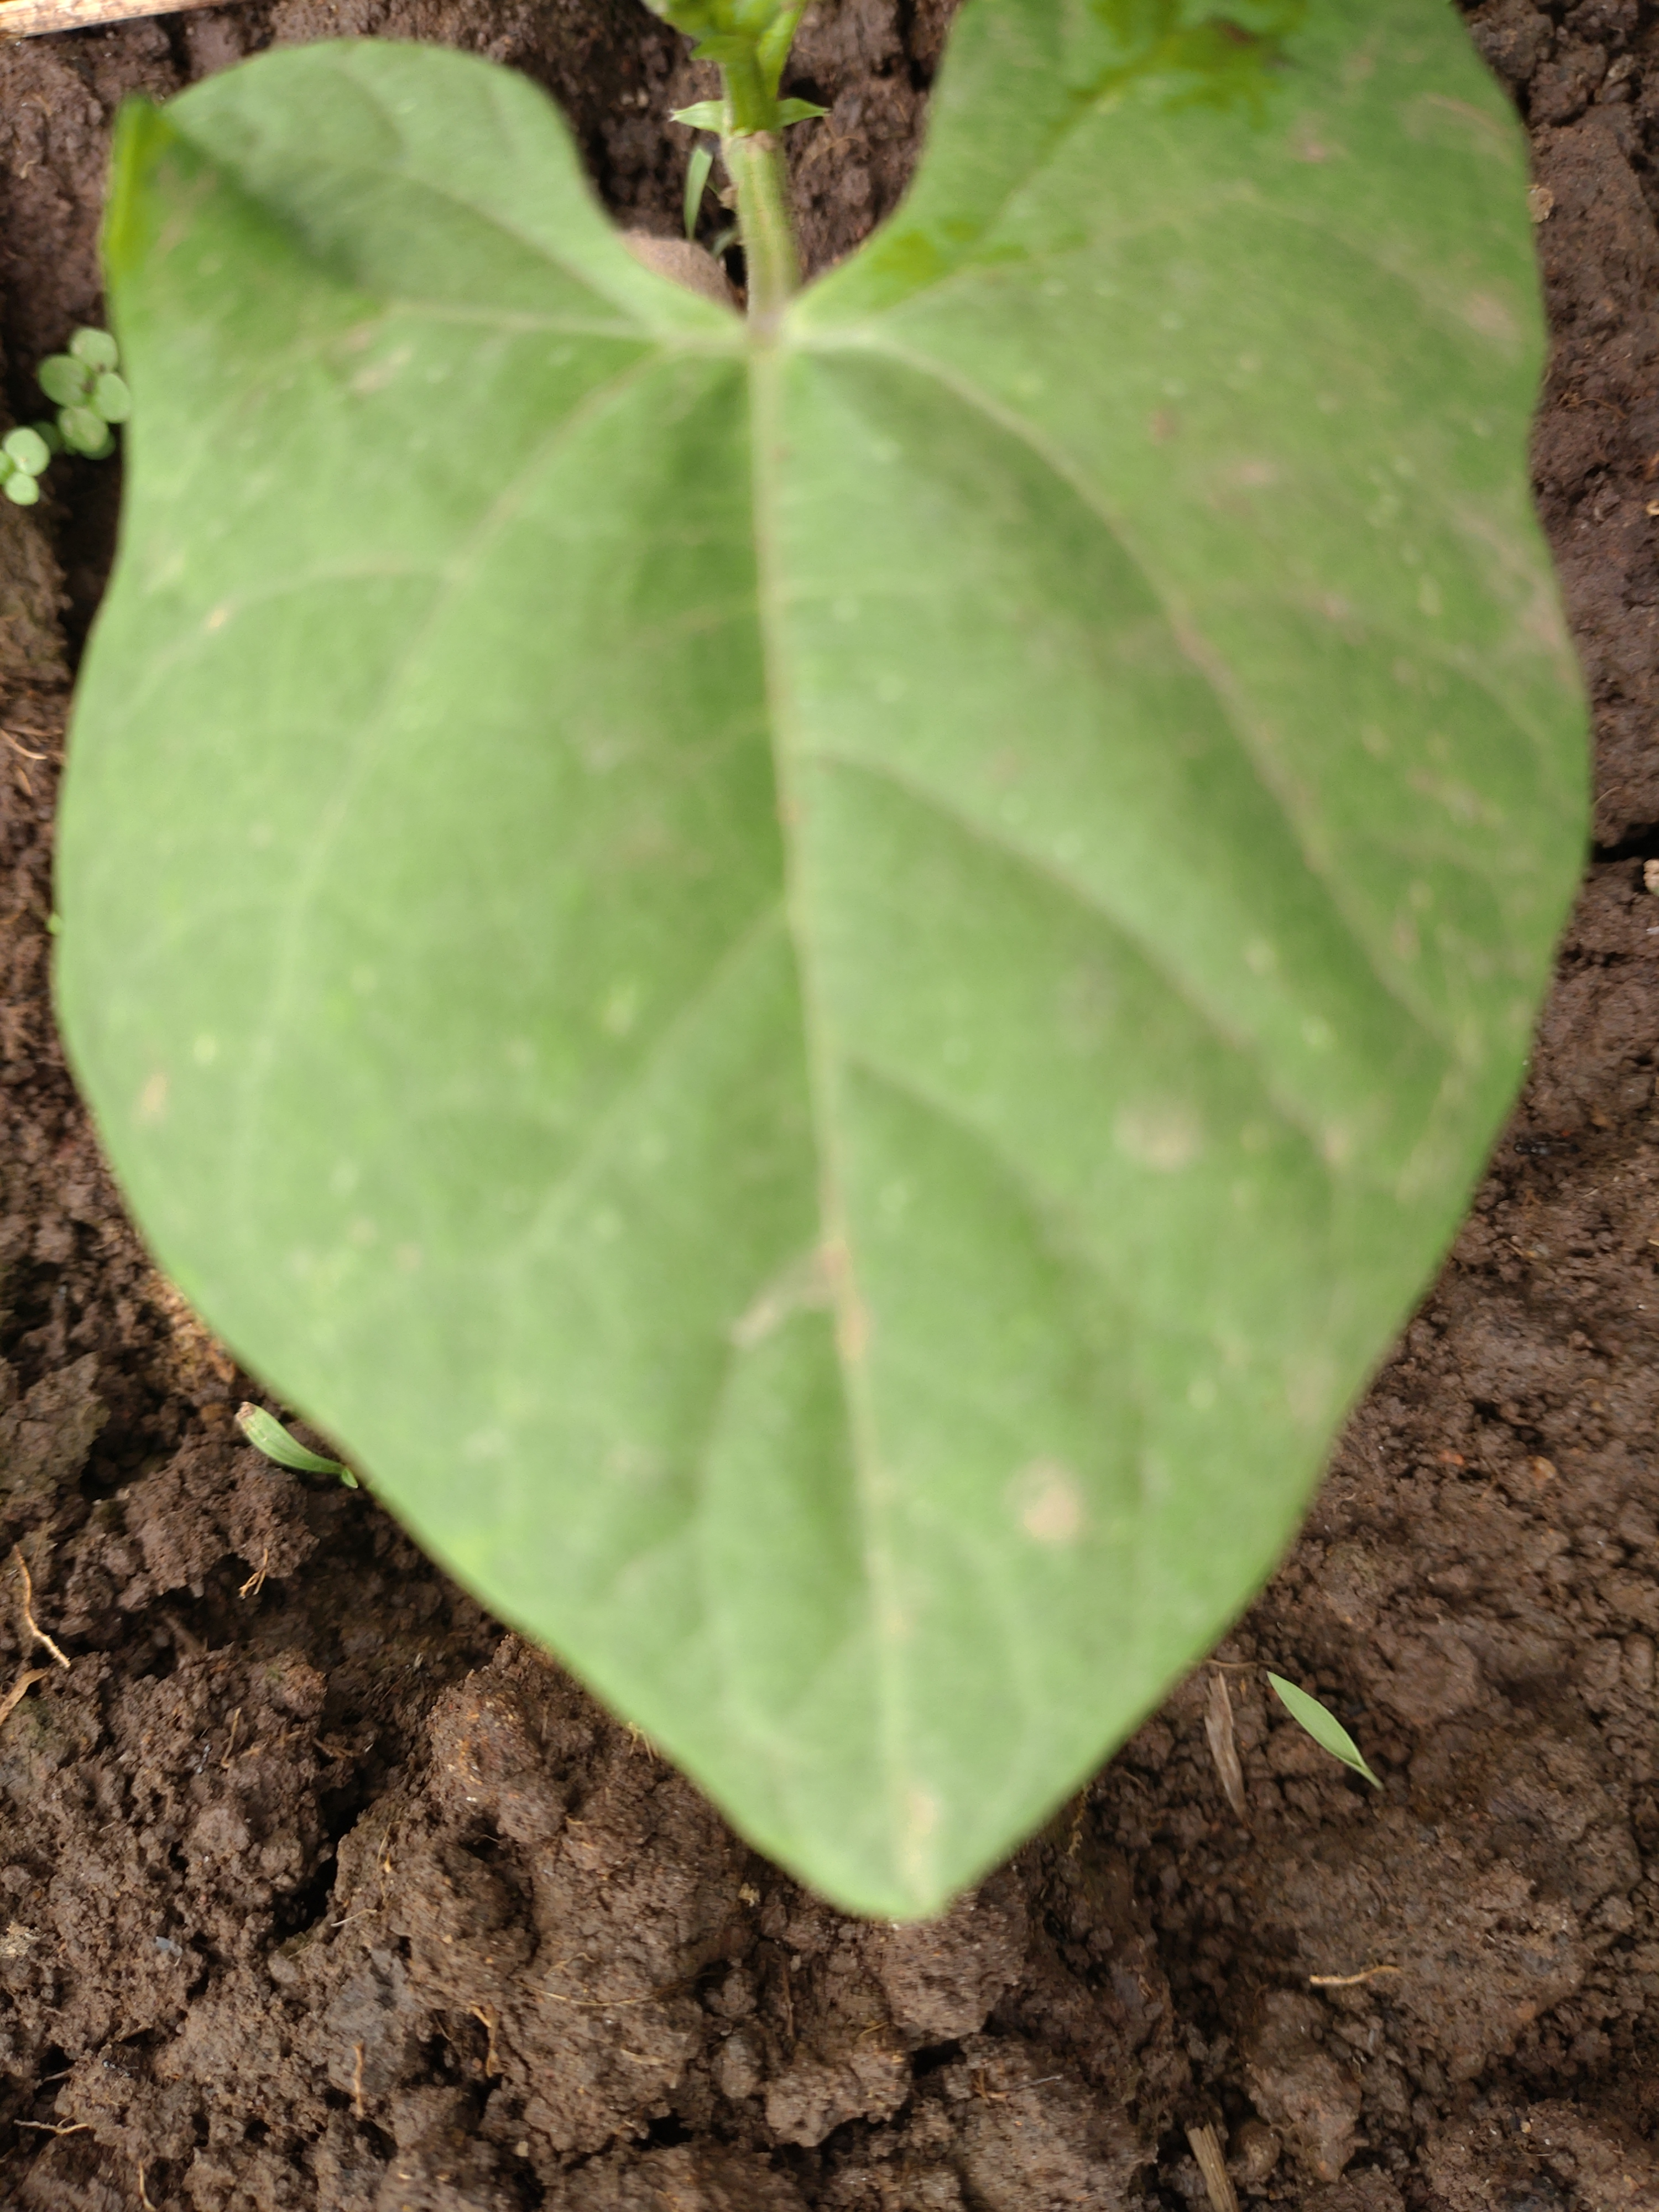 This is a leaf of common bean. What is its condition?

healthy
